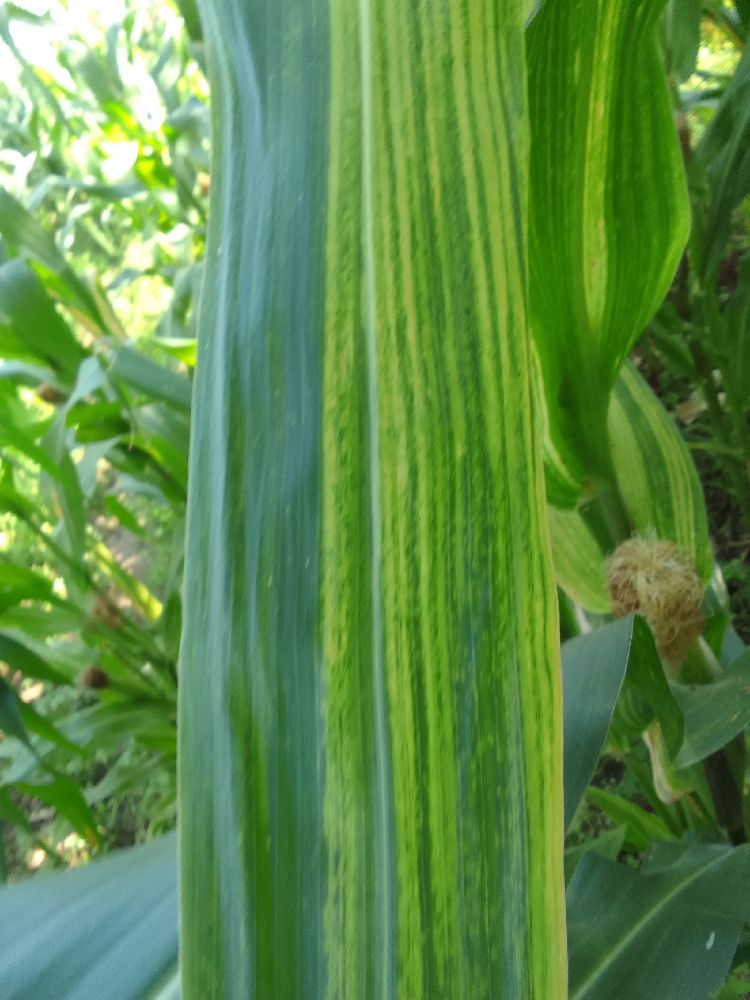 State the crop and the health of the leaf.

maize, maize lethal necrosis
